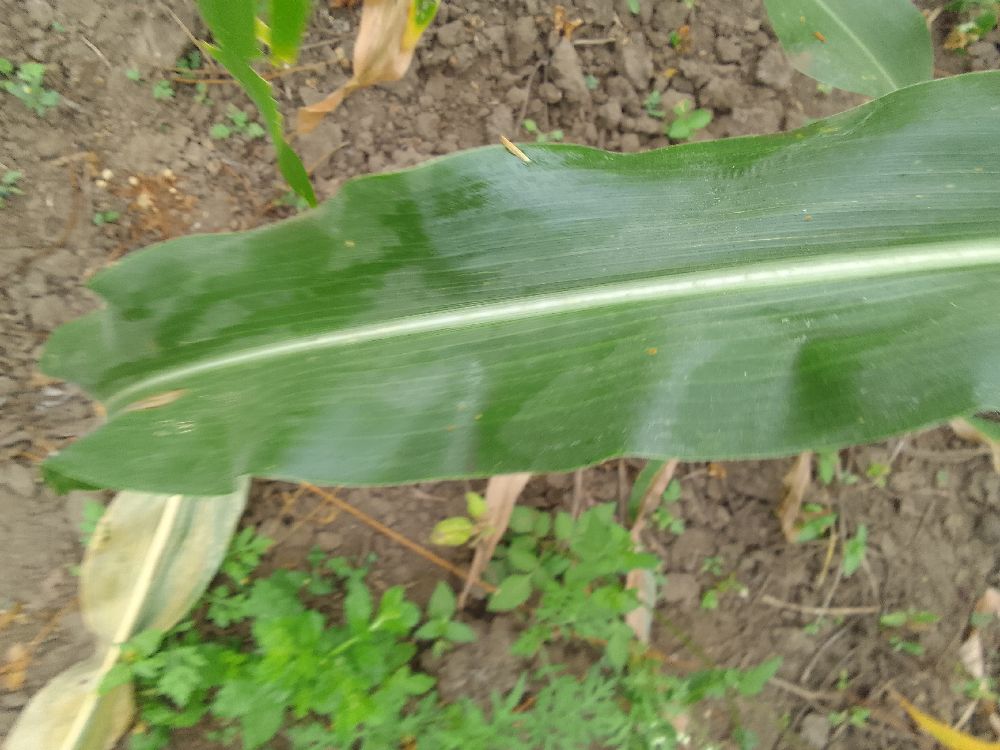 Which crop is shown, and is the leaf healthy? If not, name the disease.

maize, healthy
